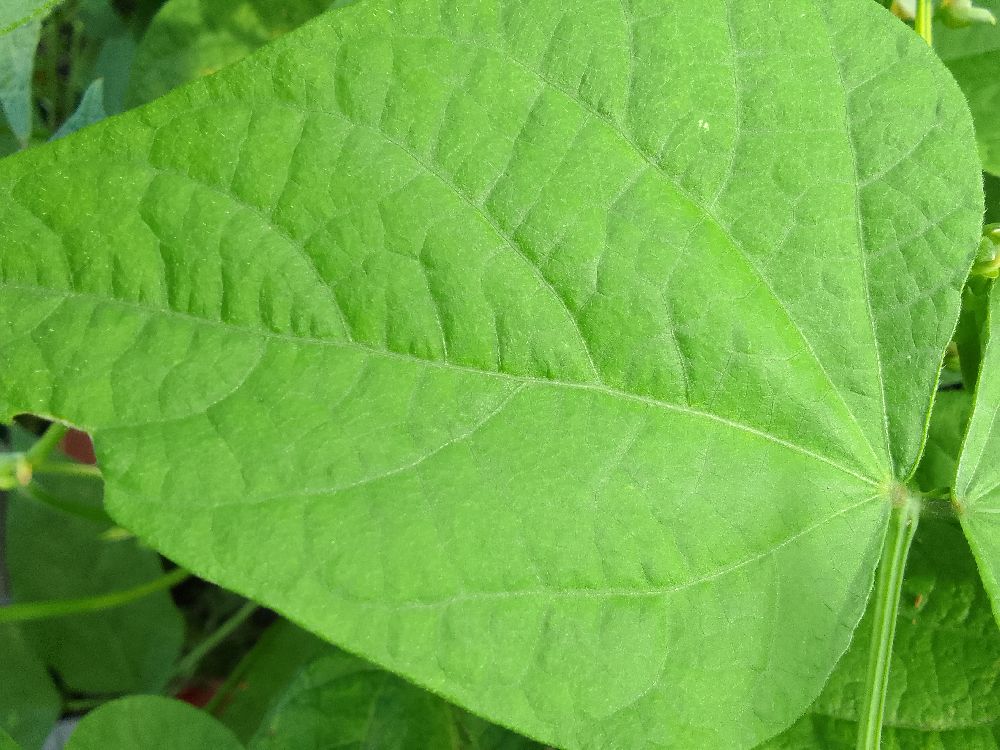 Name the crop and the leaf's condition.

common bean, healthy
